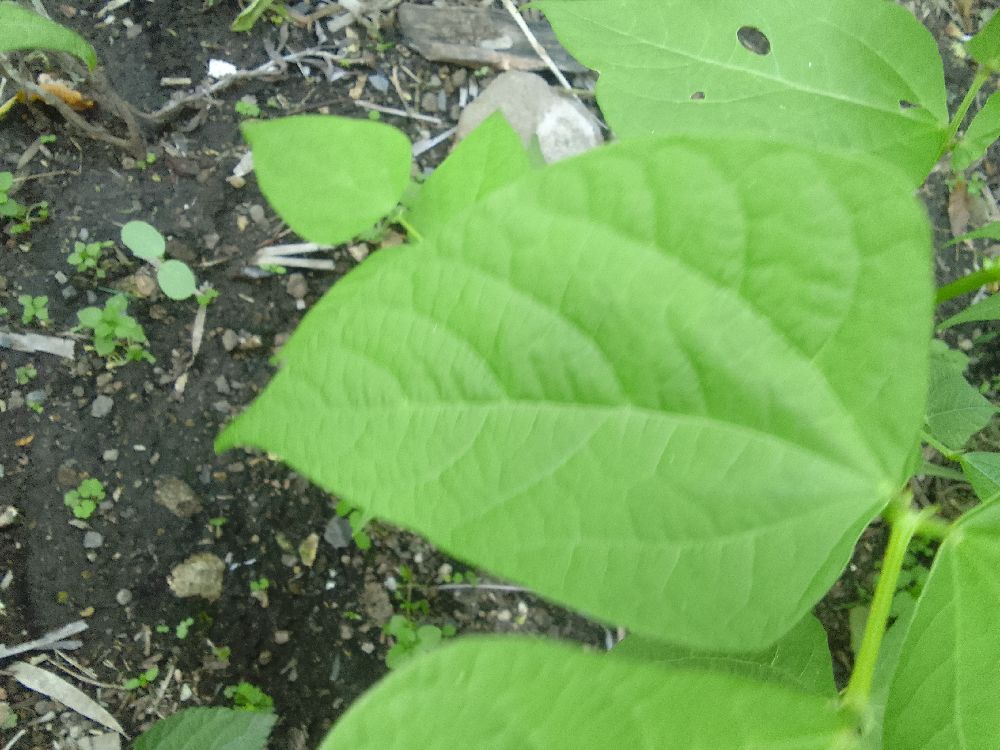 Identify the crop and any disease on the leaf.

common bean, healthy
